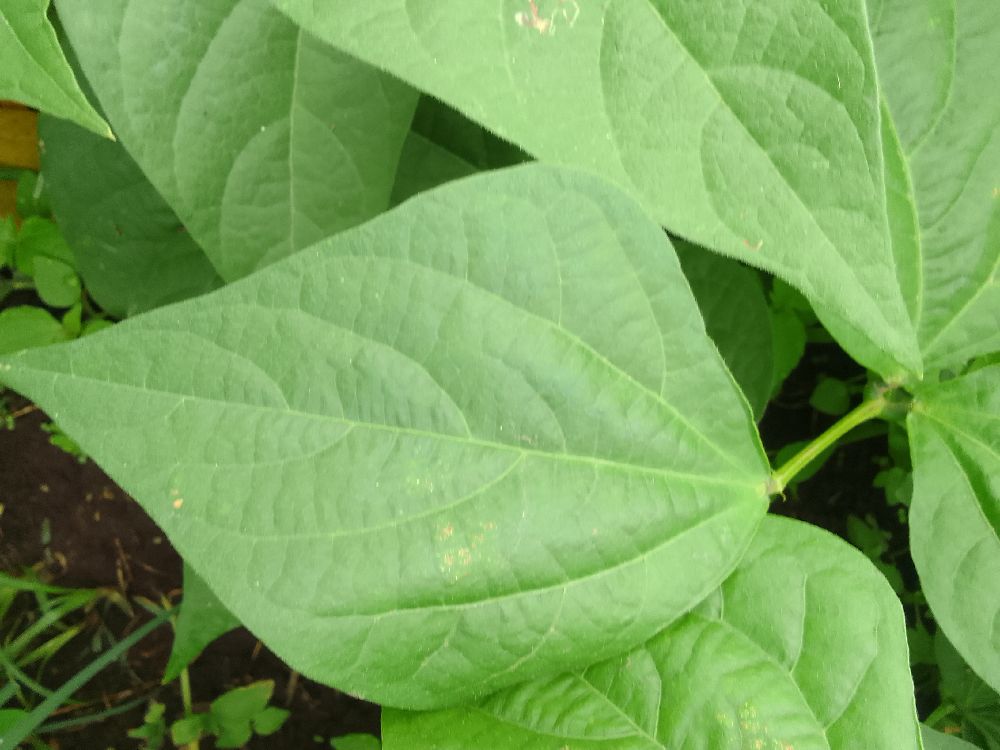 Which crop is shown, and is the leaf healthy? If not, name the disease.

common bean, healthy
